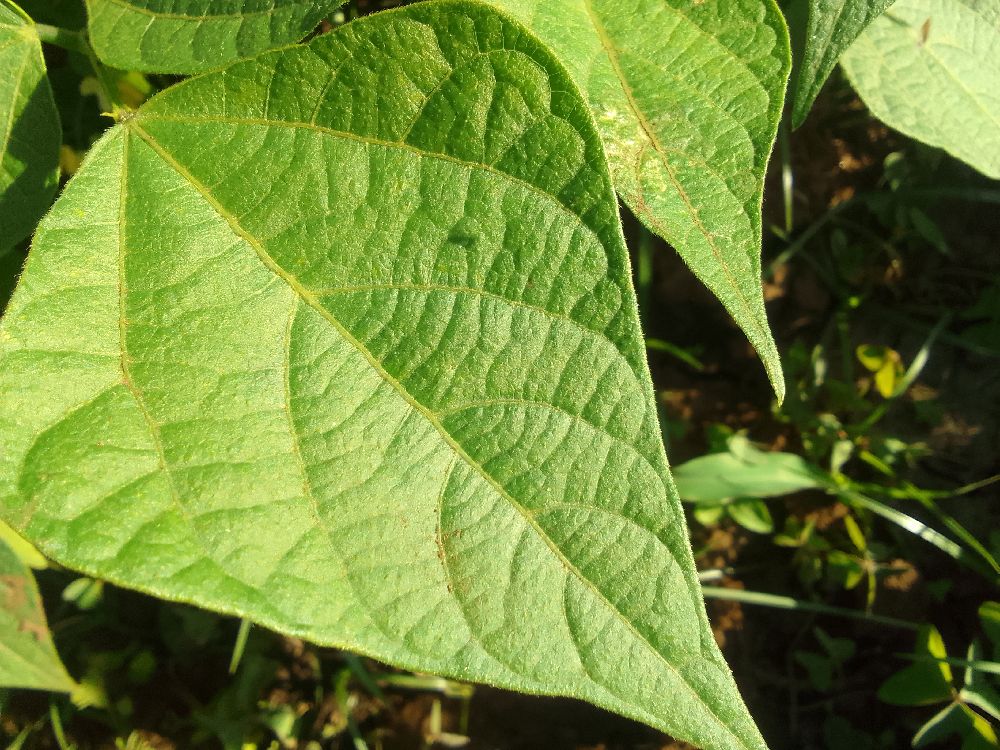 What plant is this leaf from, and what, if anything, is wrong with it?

common bean, healthy
